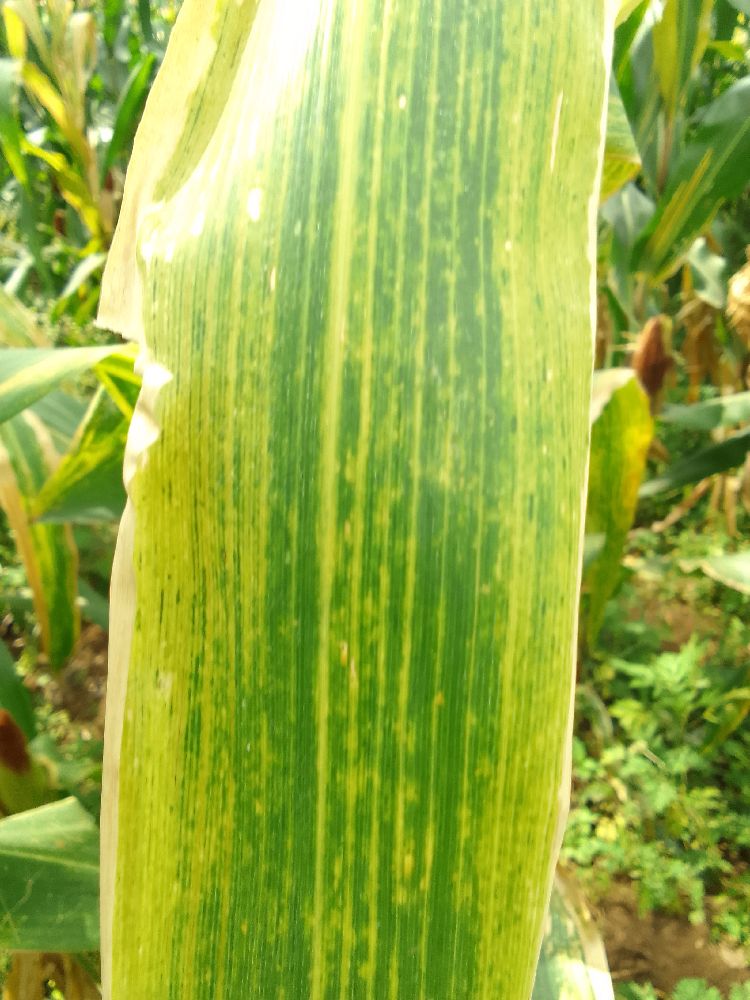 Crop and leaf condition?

maize, maize lethal necrosis
